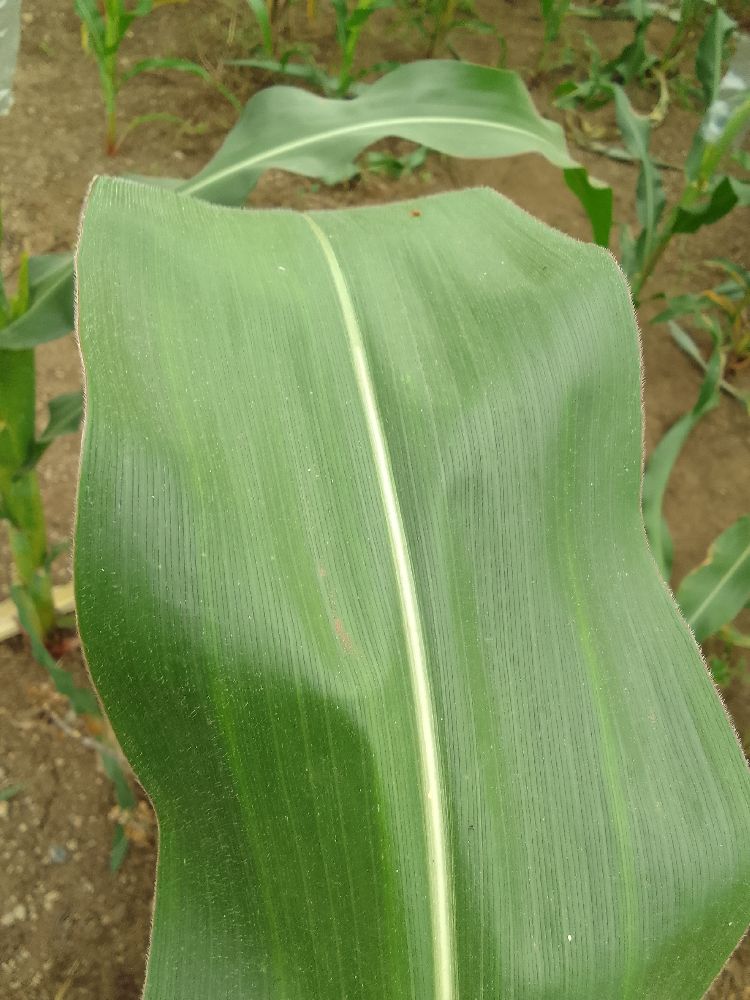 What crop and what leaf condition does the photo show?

maize, healthy
